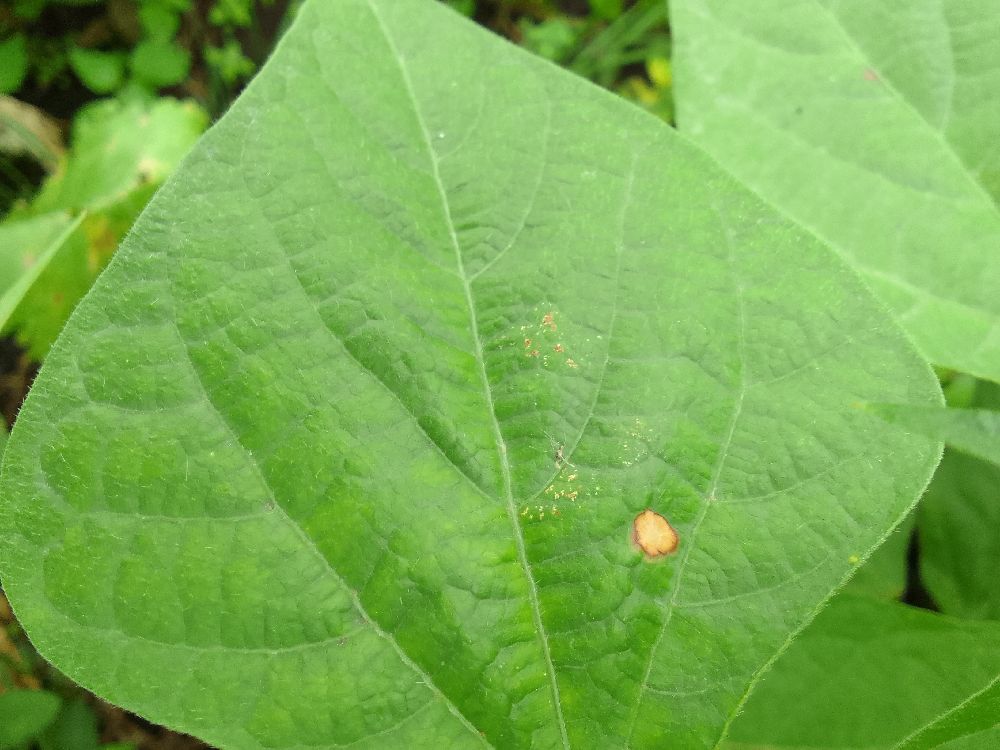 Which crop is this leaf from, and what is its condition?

common bean, healthy
